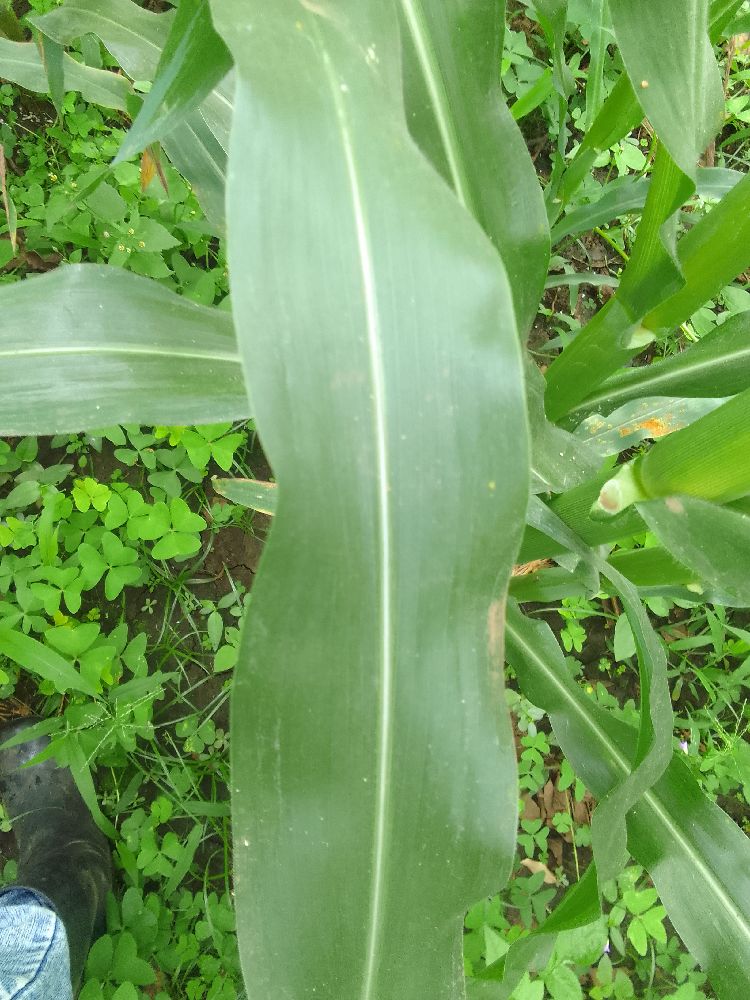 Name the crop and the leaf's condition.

maize, healthy
